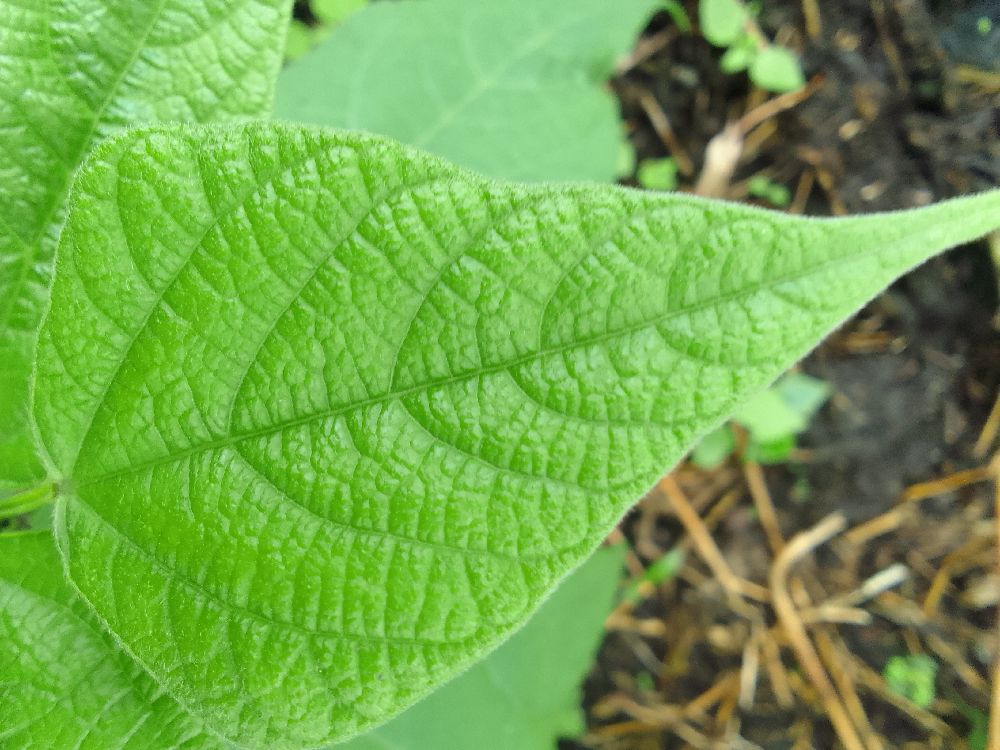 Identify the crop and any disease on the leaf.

common bean, healthy
